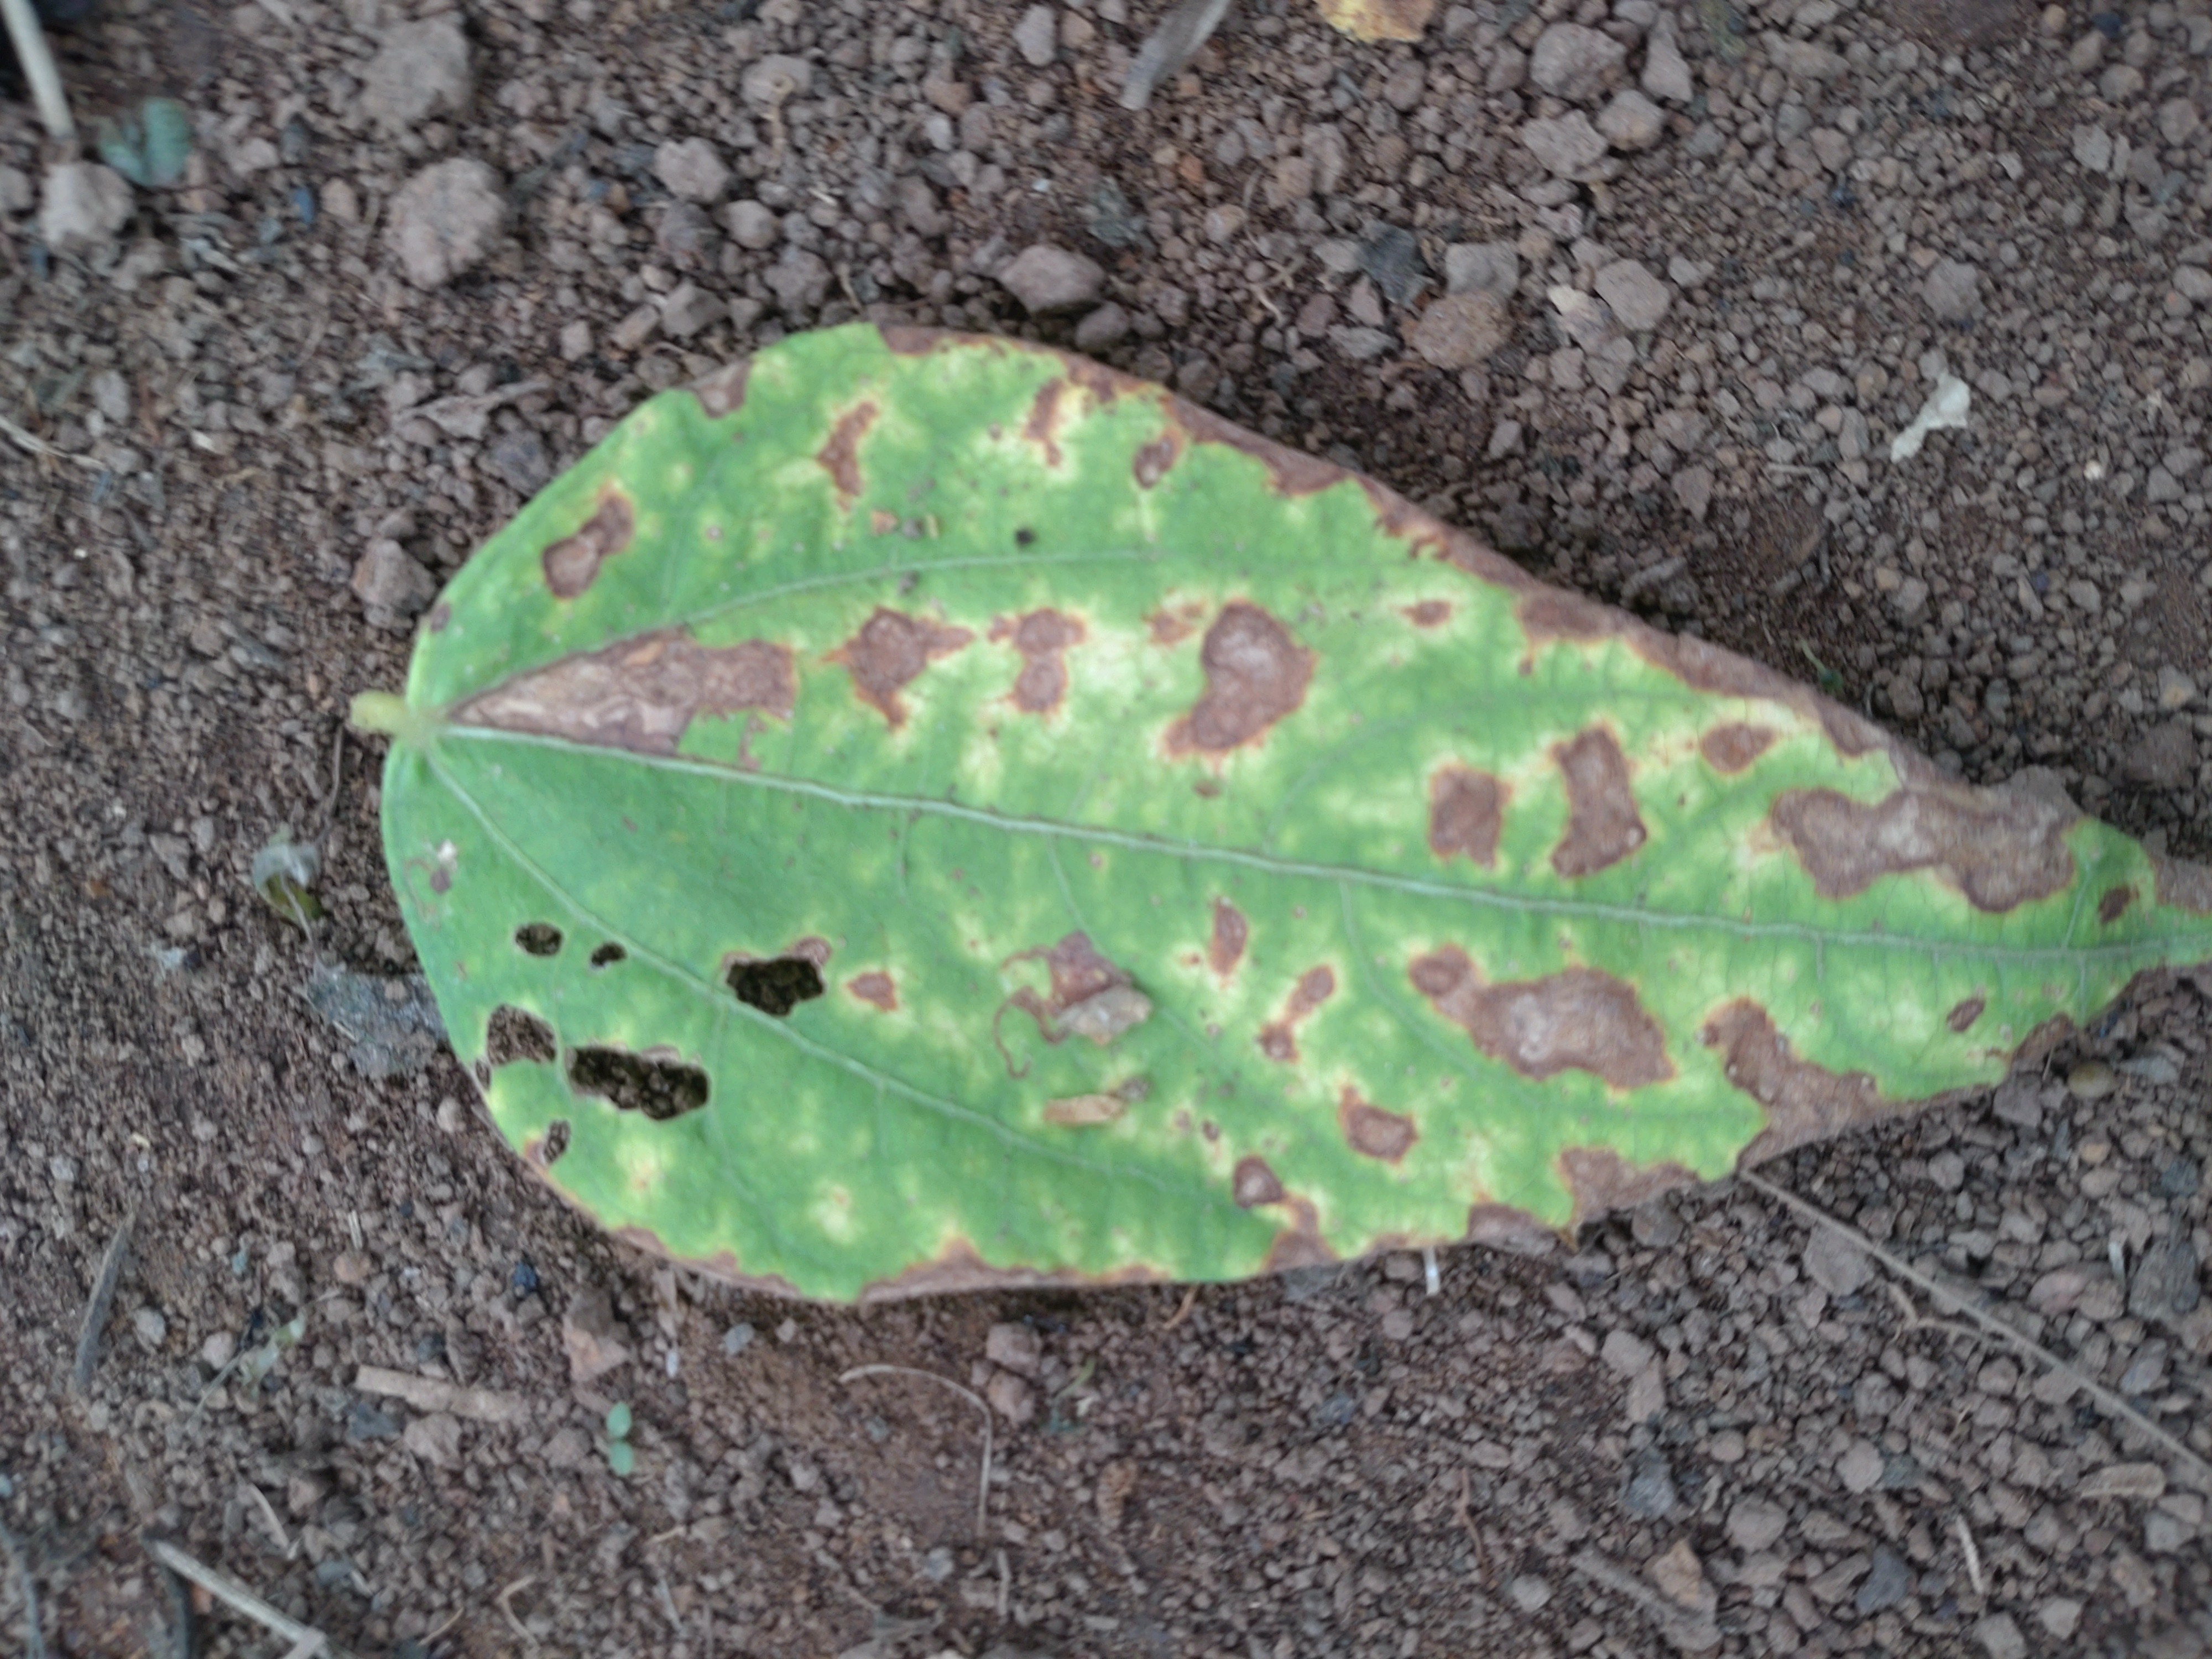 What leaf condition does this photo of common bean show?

rust
